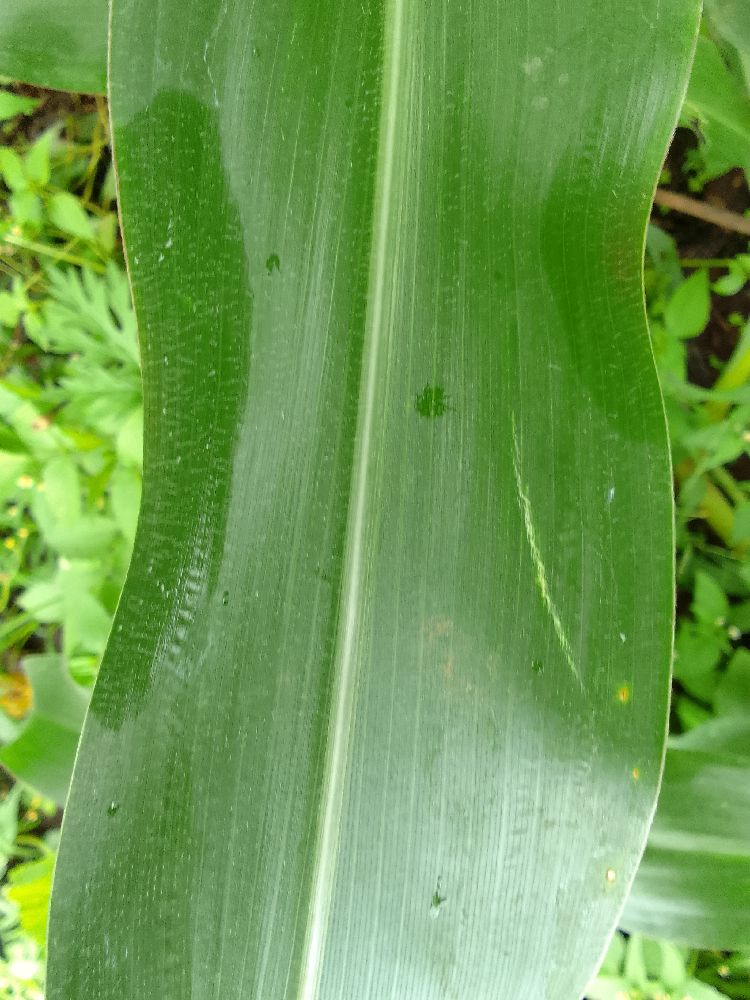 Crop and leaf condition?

maize, healthy
